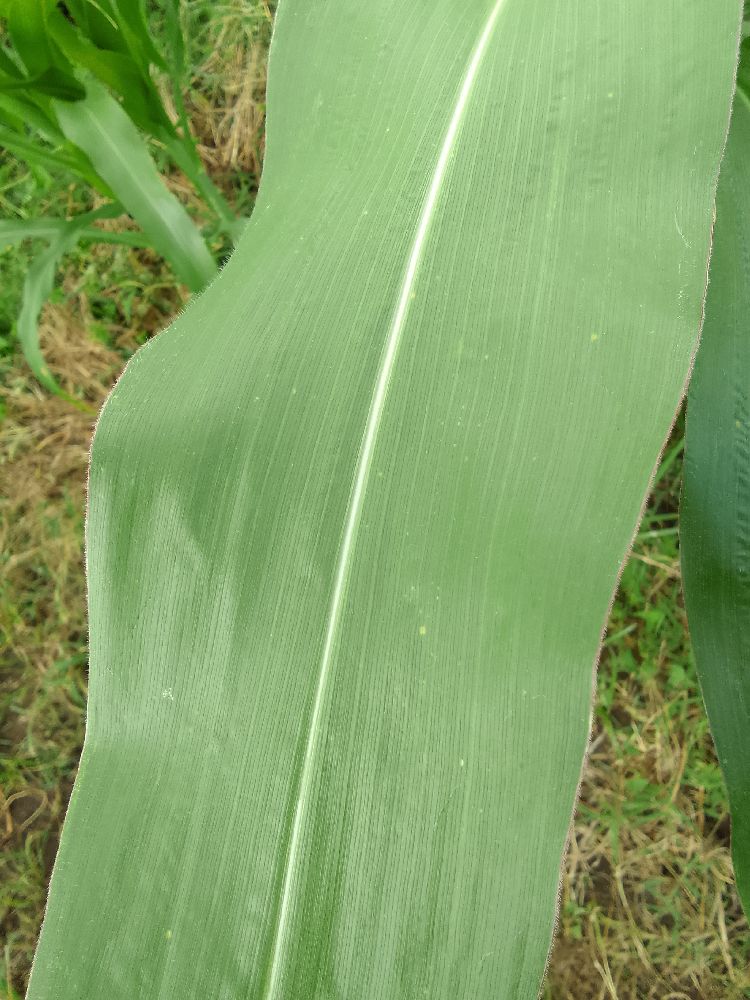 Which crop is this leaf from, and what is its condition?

maize, healthy
